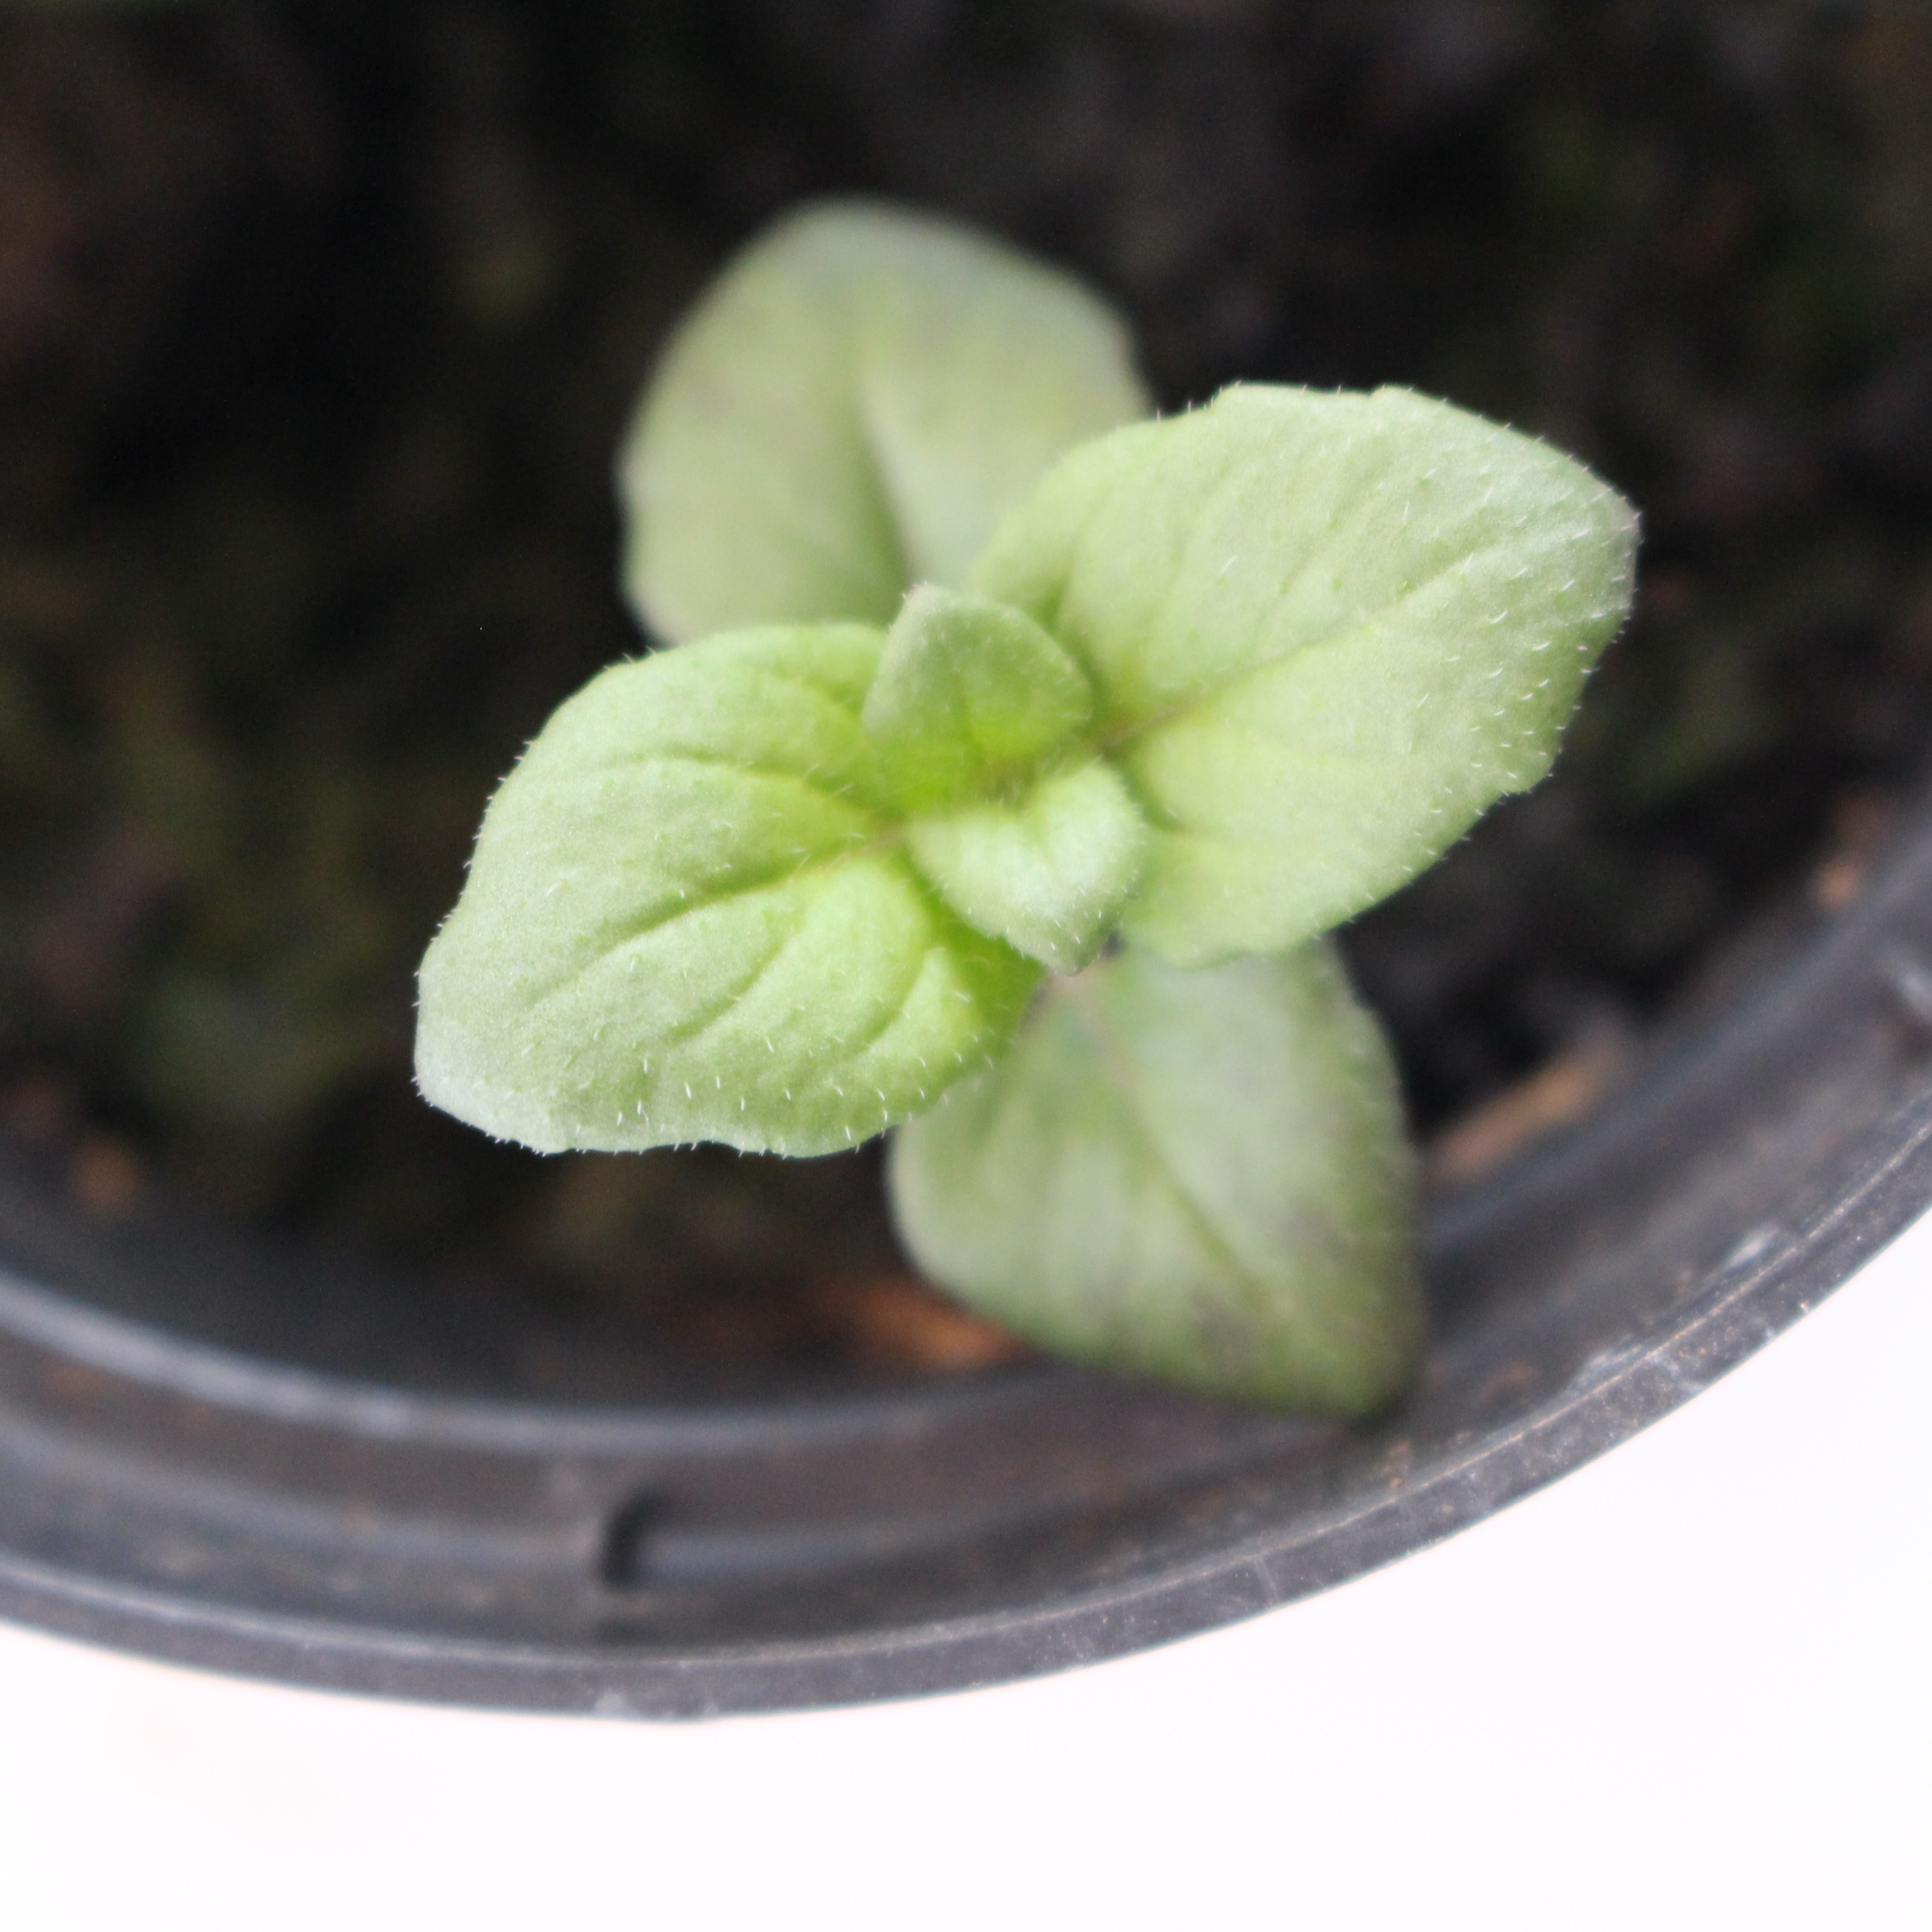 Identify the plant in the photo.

Veronica persica
